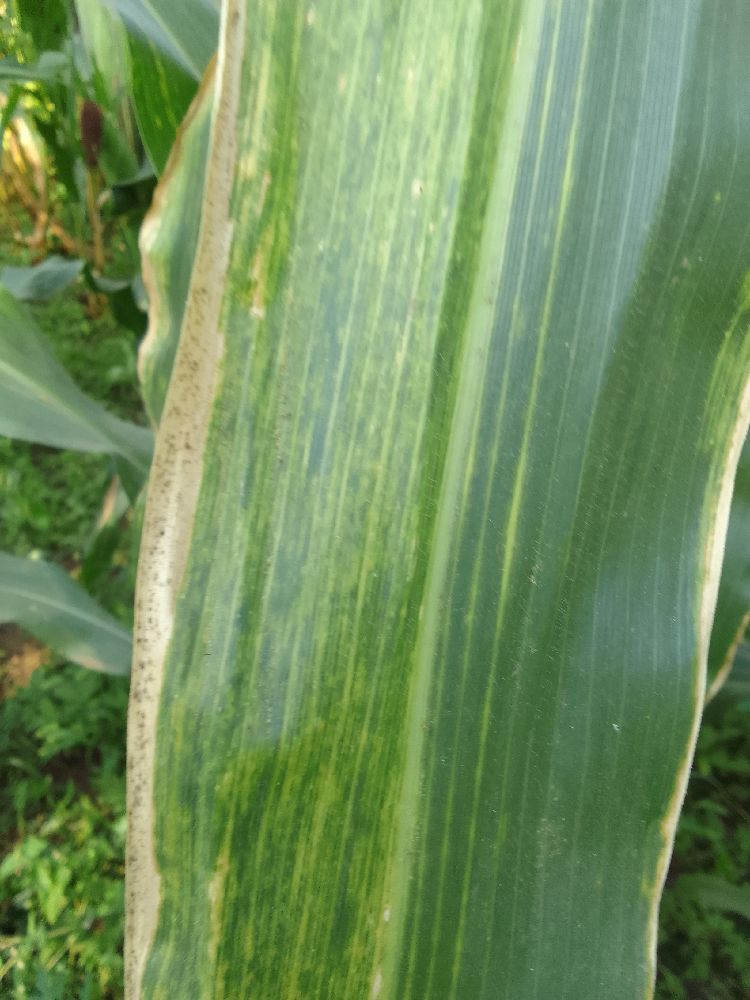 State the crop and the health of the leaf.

maize, maize lethal necrosis
